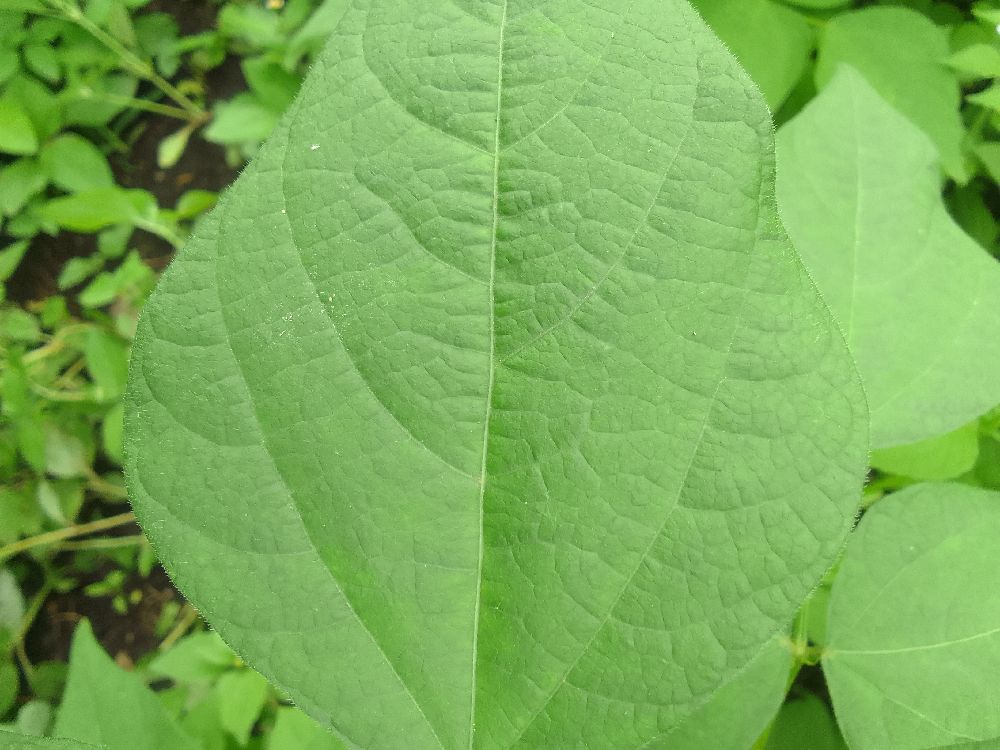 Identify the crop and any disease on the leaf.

common bean, healthy
